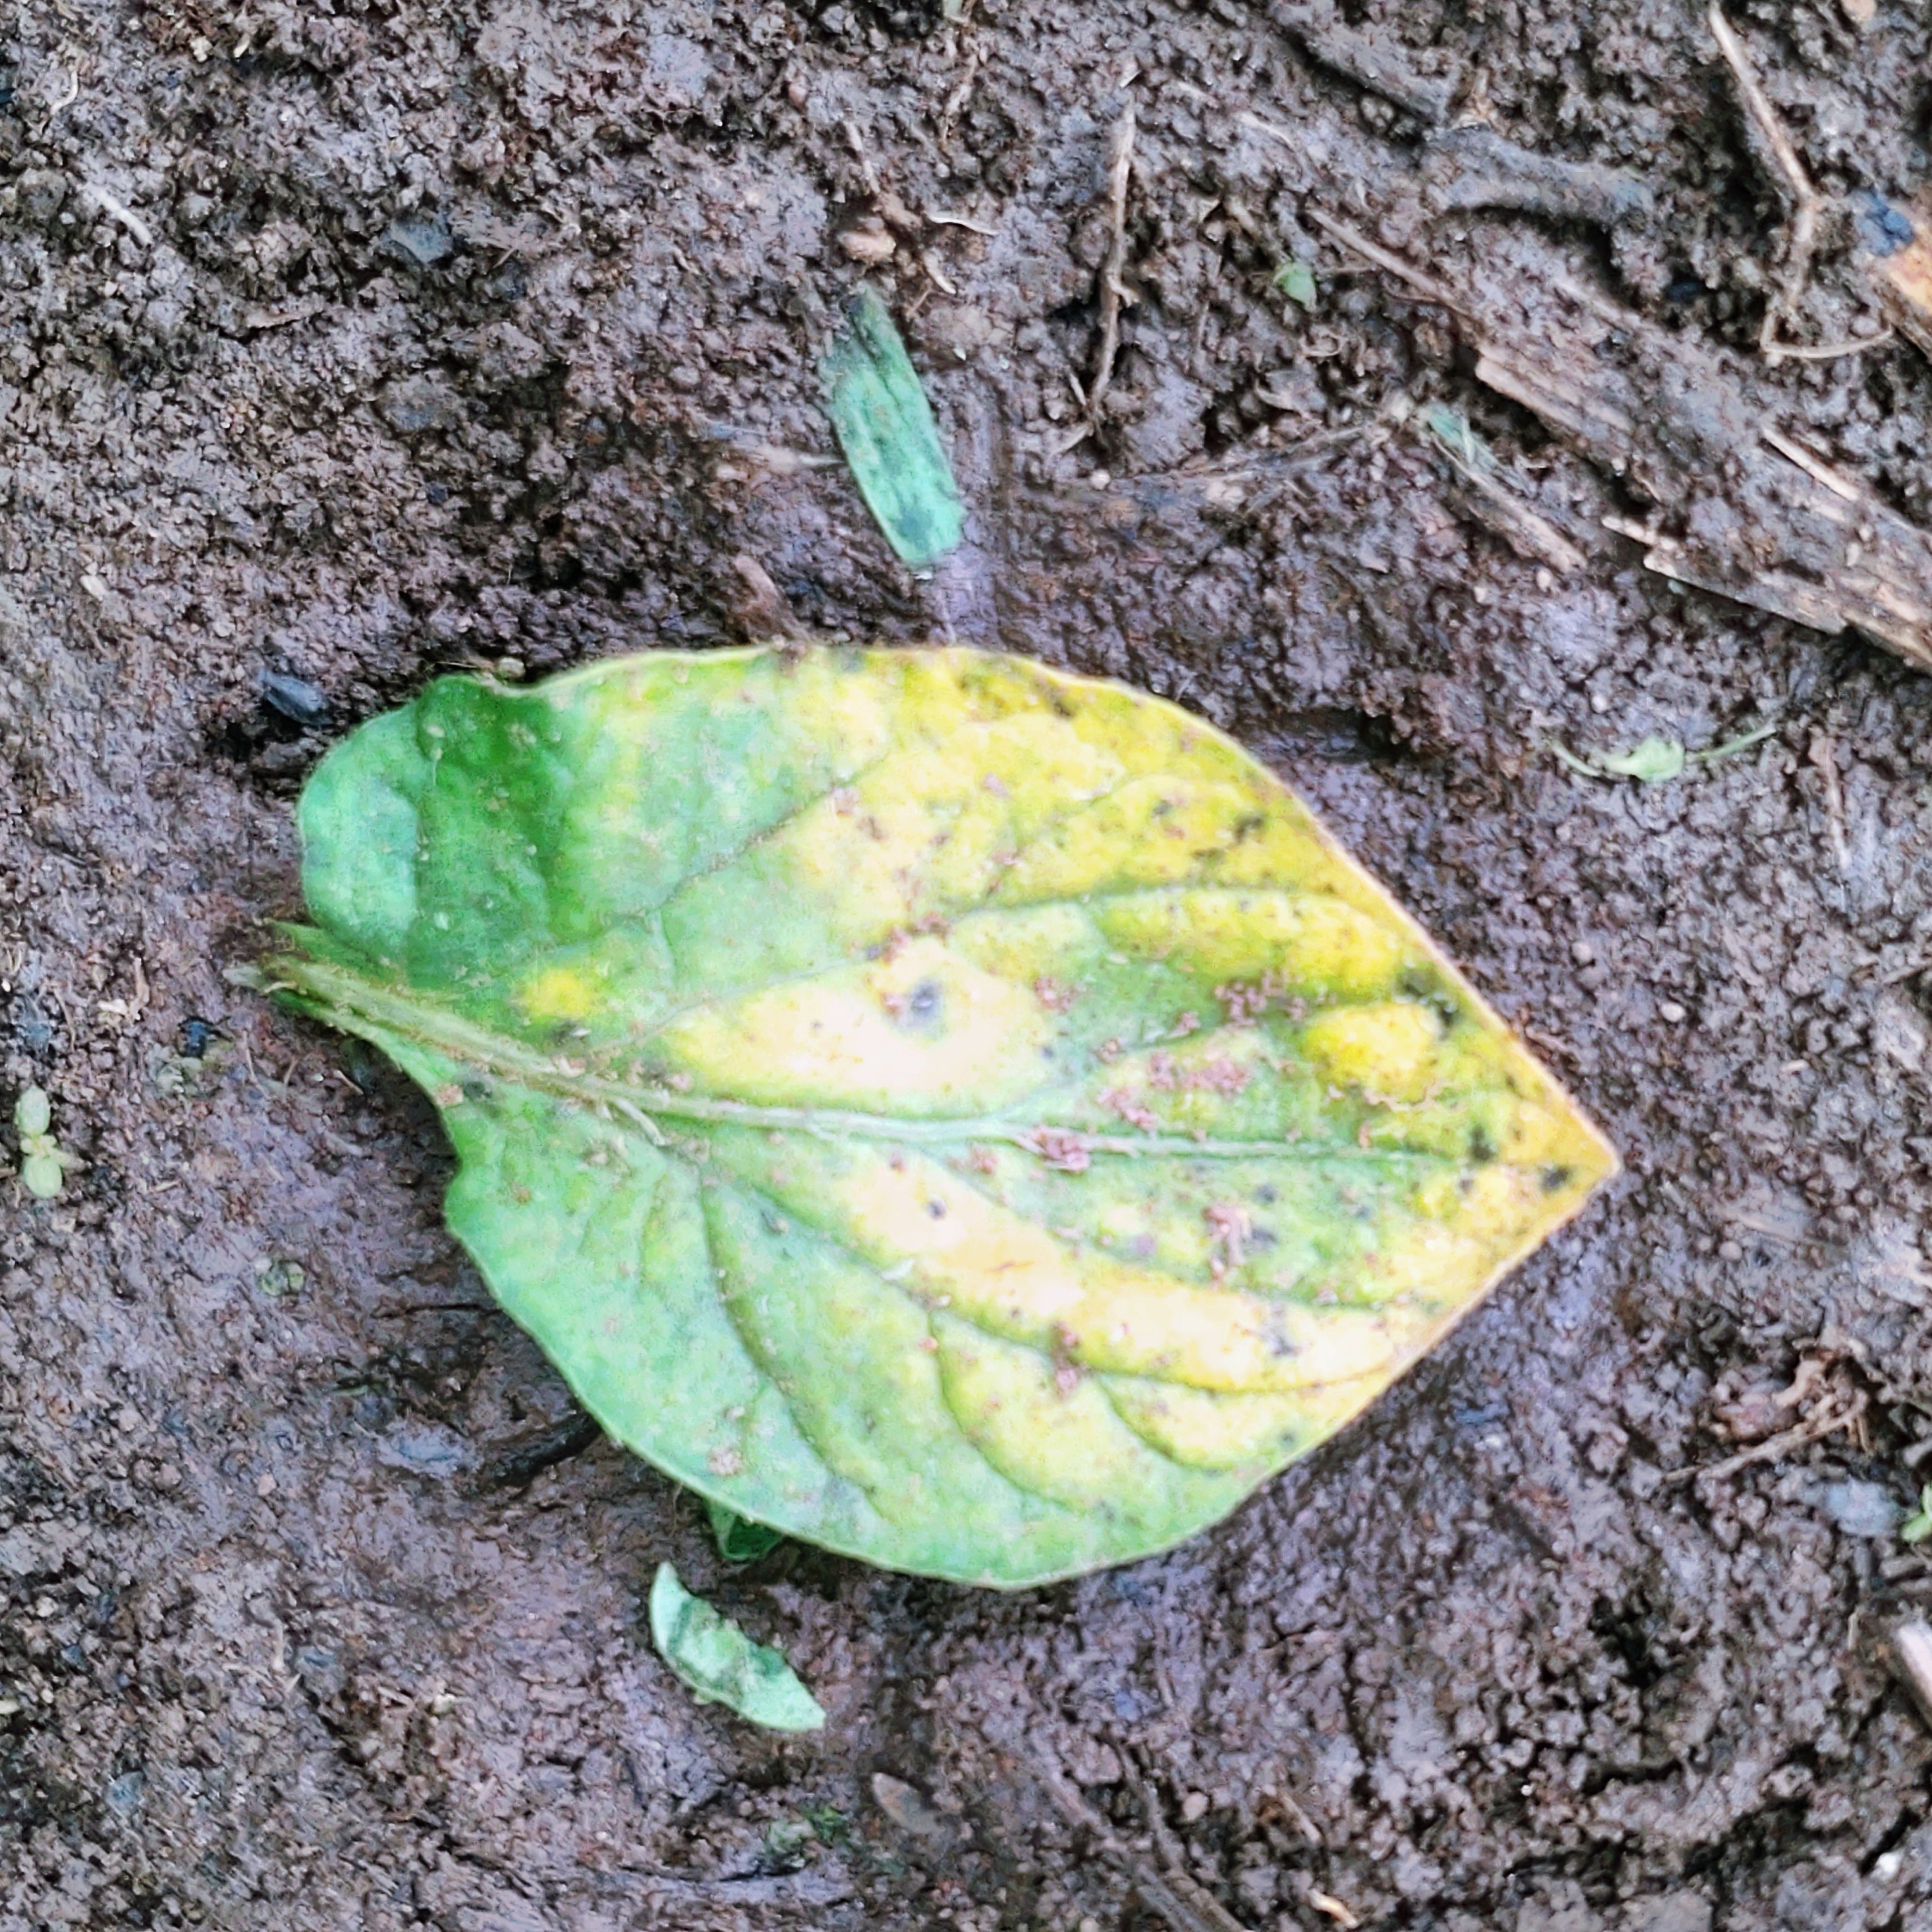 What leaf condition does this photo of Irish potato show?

late blight
